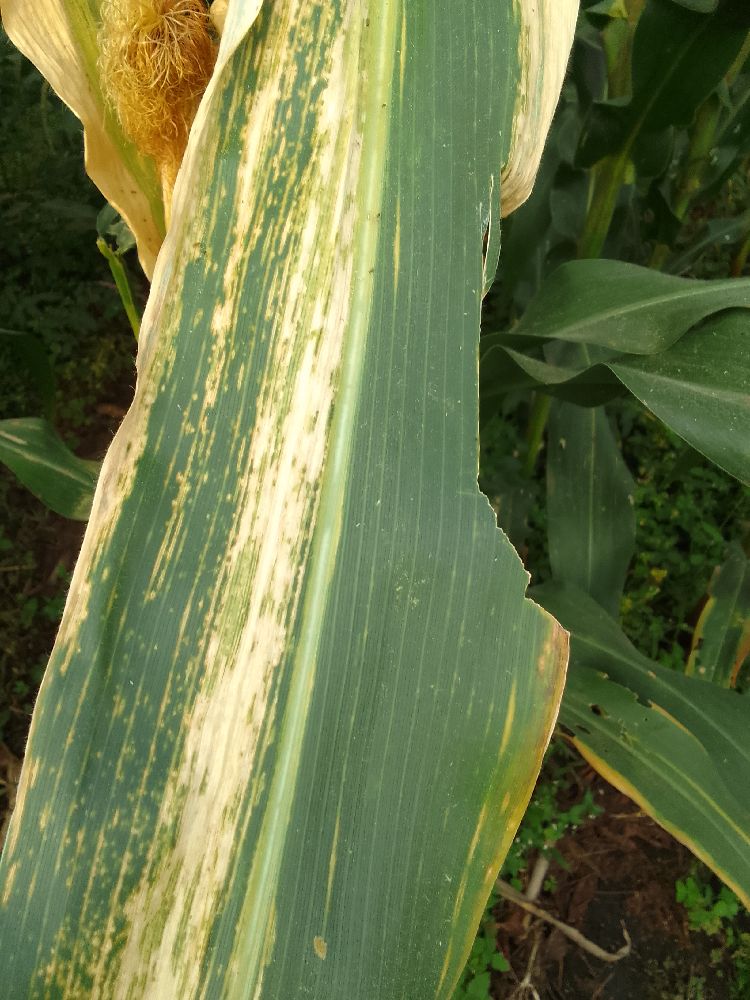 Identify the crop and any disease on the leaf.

maize, maize lethal necrosis
